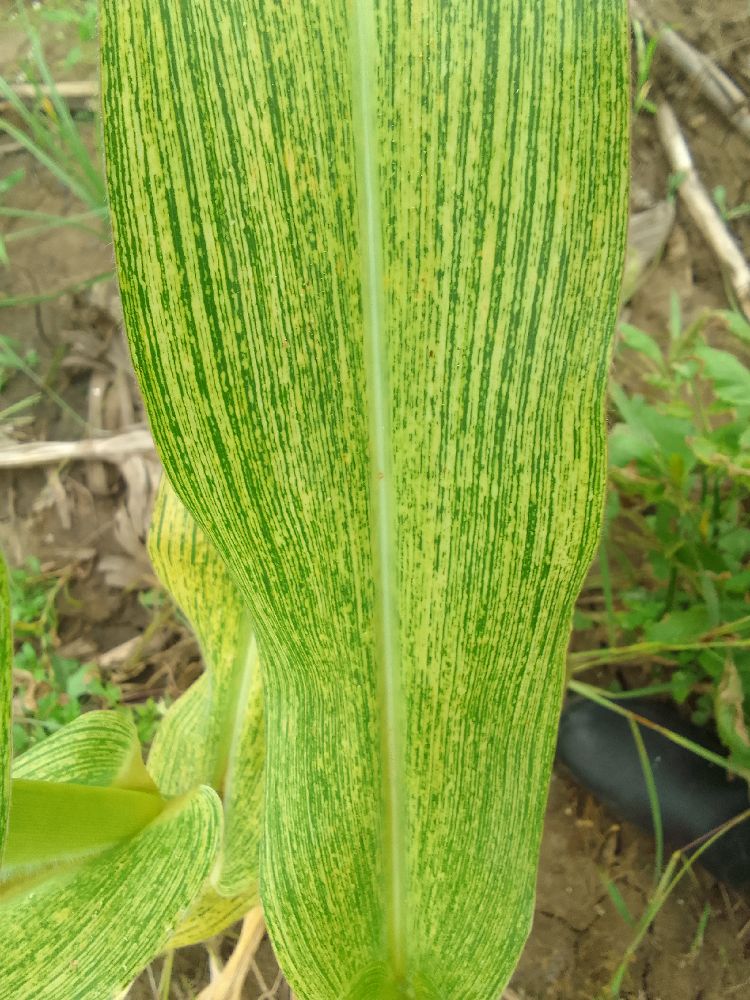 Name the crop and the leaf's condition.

maize, maize streak virus
